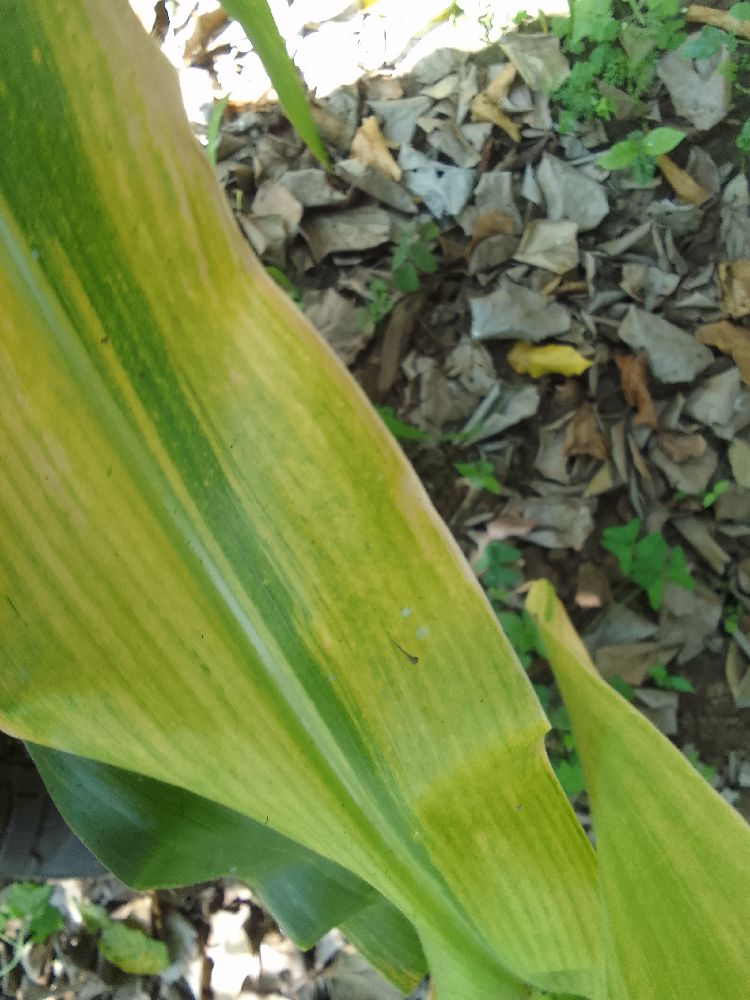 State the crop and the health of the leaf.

maize, maize lethal necrosis
